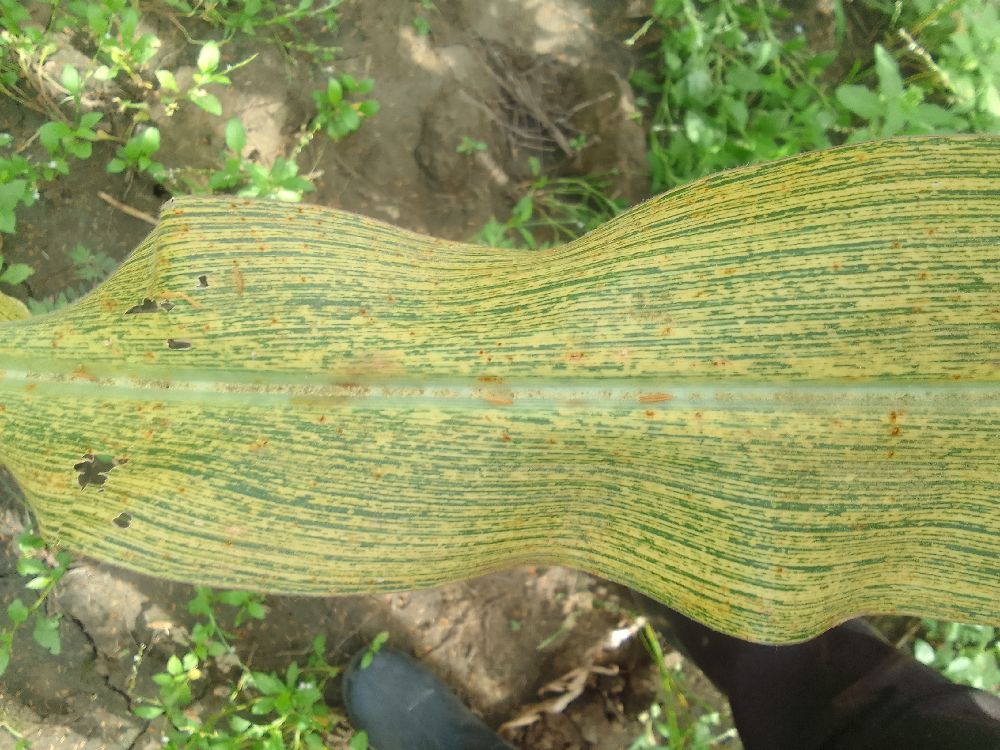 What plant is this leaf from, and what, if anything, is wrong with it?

maize, maize streak virus
